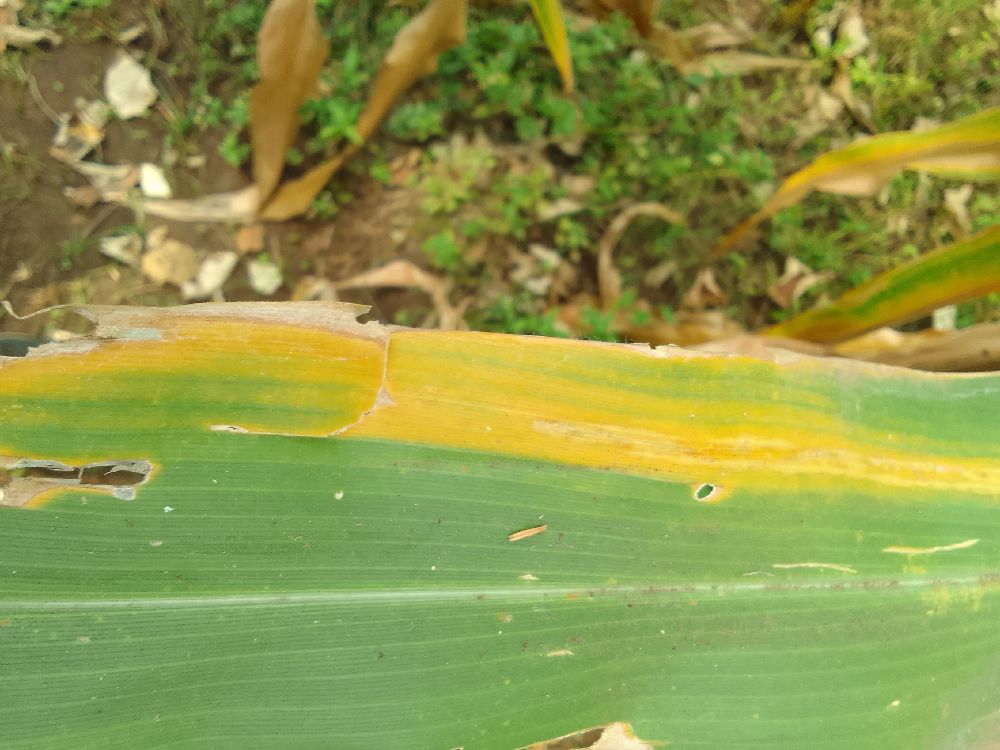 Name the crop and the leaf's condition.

maize, maize lethal necrosis
